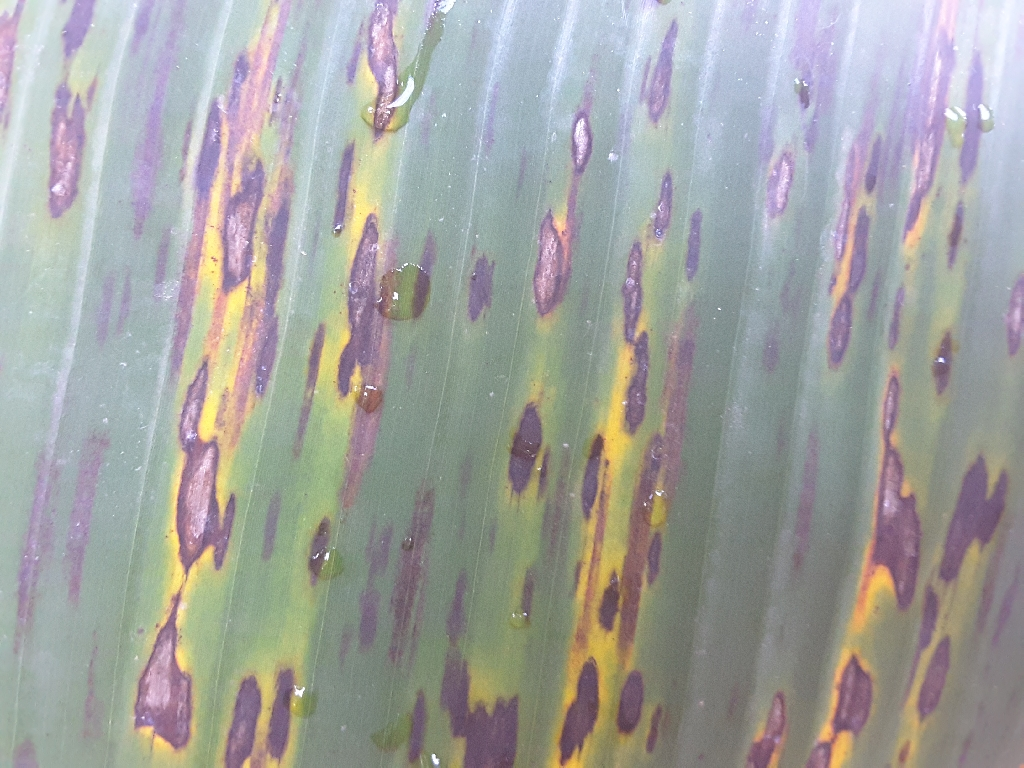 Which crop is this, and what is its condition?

banana, black sigatoka
